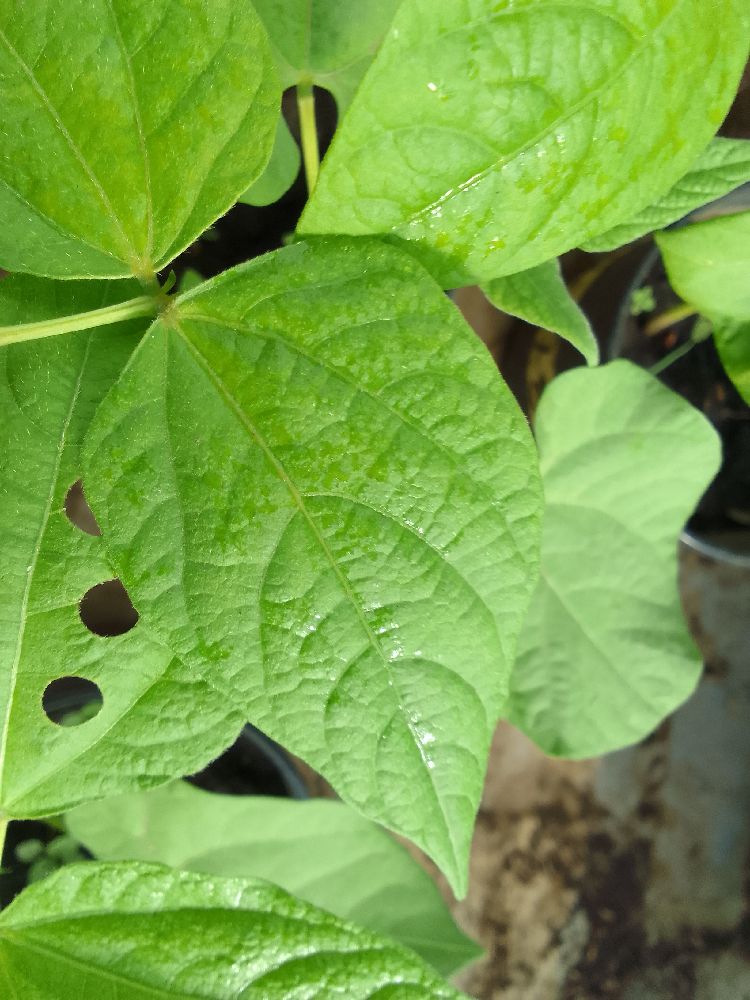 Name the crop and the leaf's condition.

common bean, healthy
